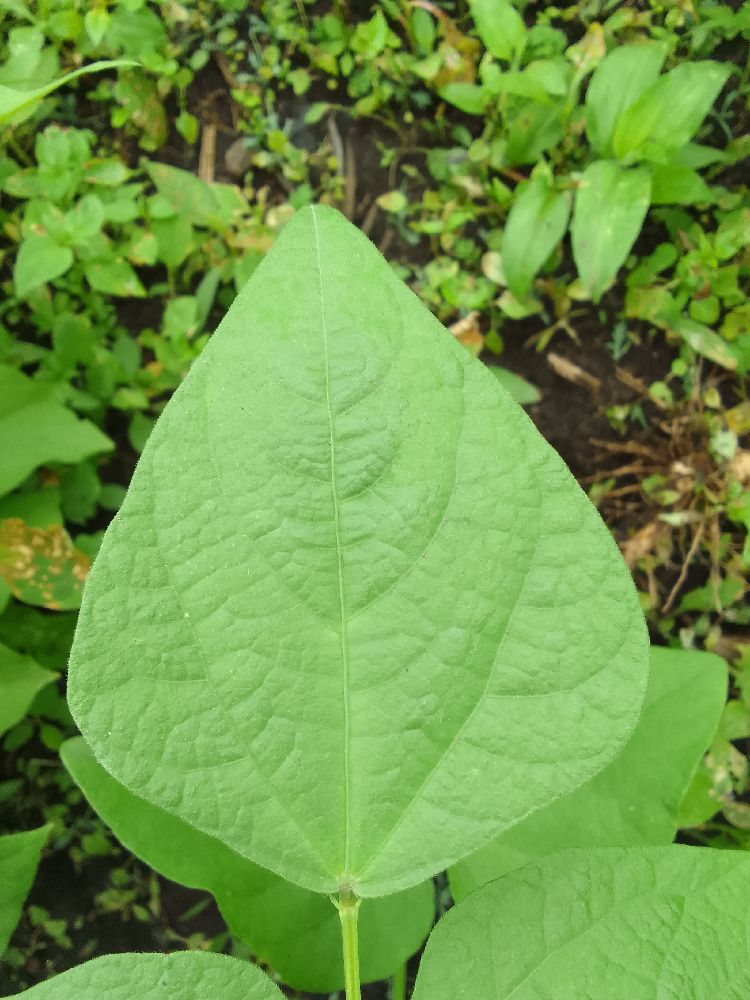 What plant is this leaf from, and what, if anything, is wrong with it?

common bean, healthy
